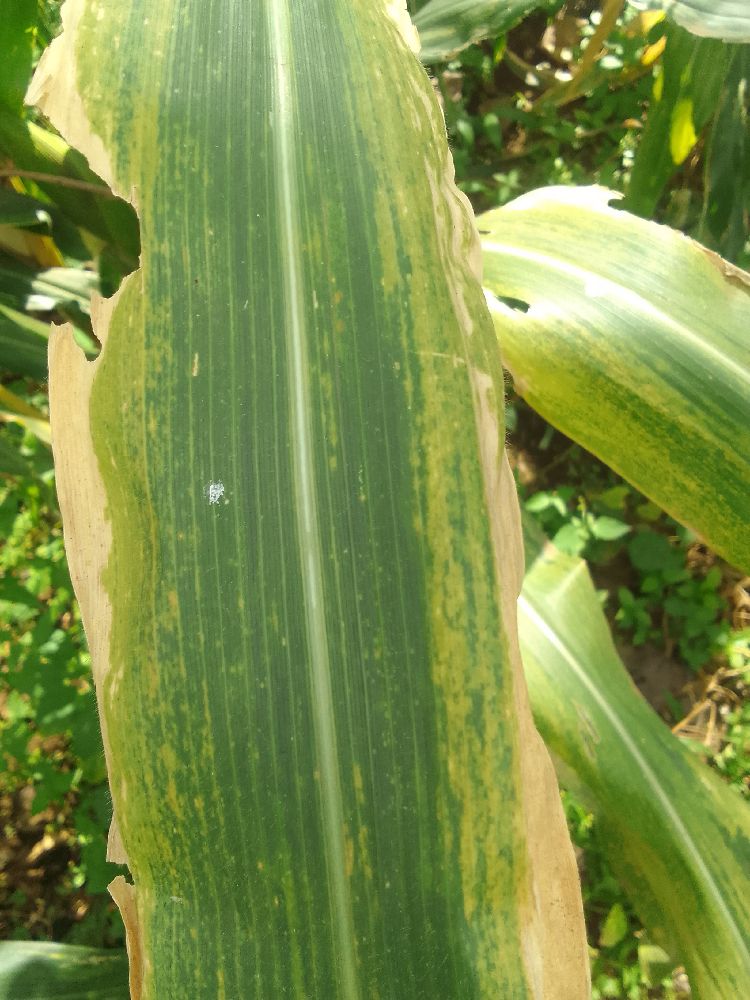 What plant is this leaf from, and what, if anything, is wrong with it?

maize, maize lethal necrosis
